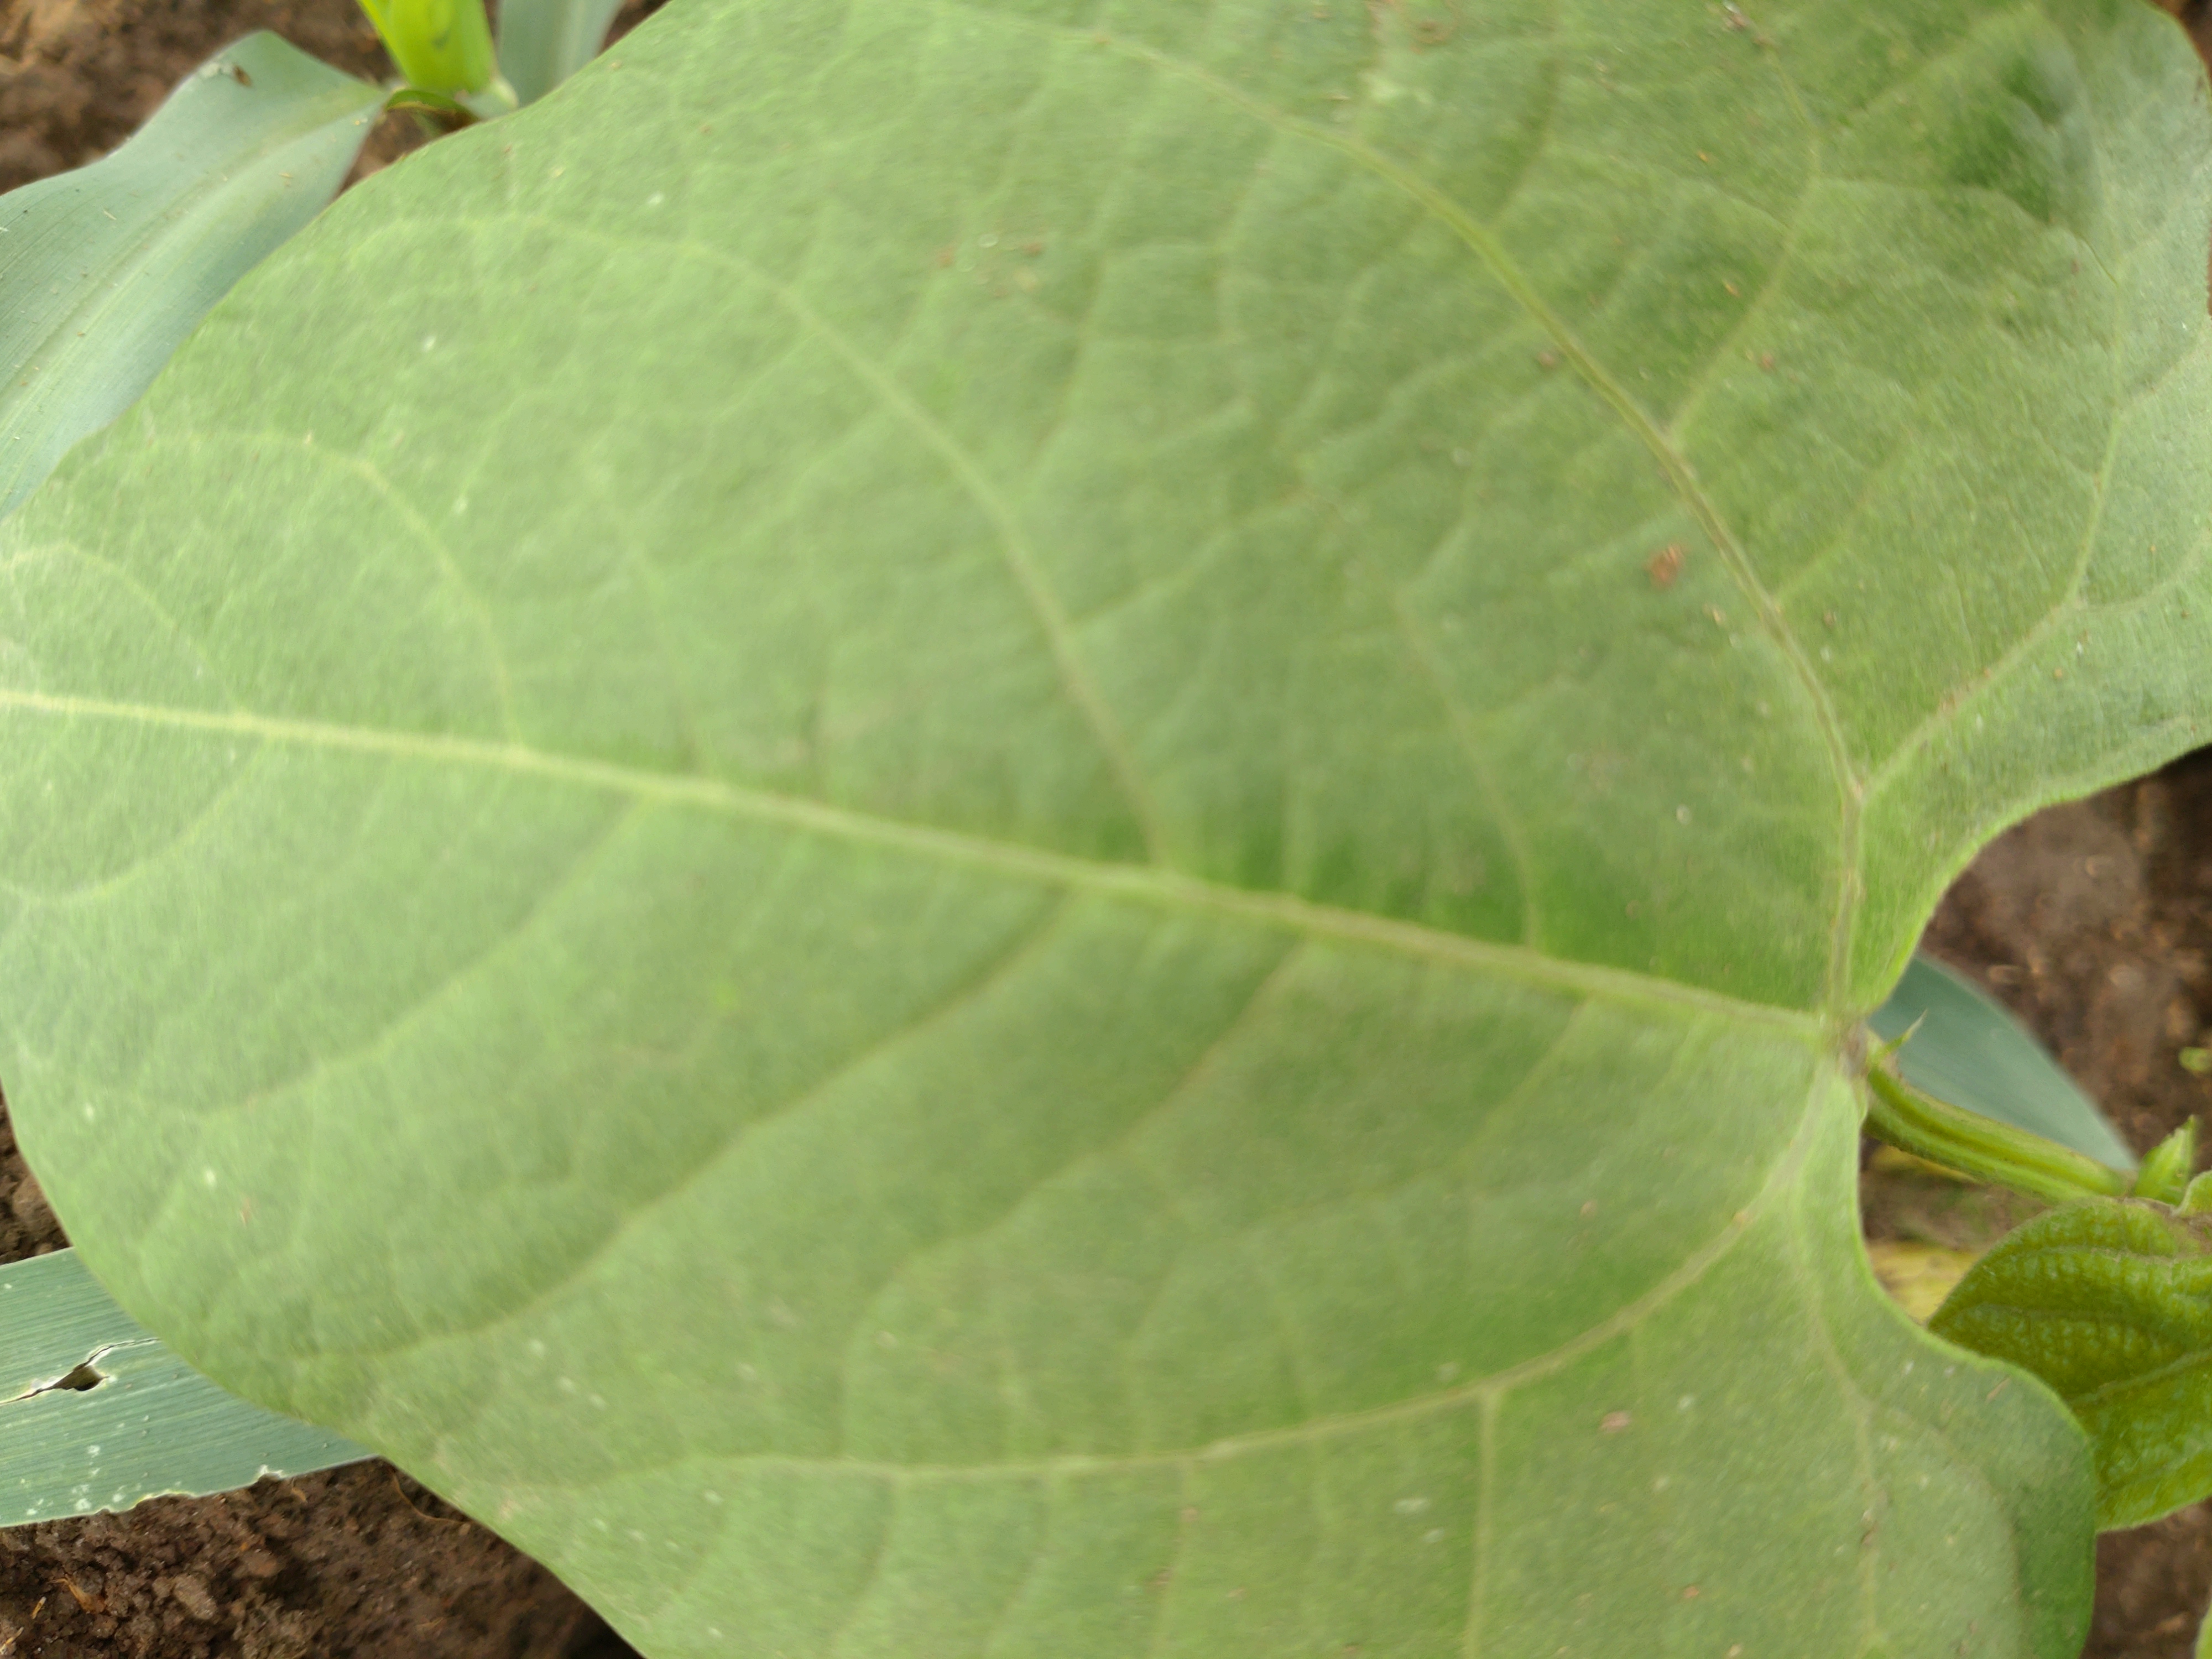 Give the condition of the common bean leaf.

healthy
